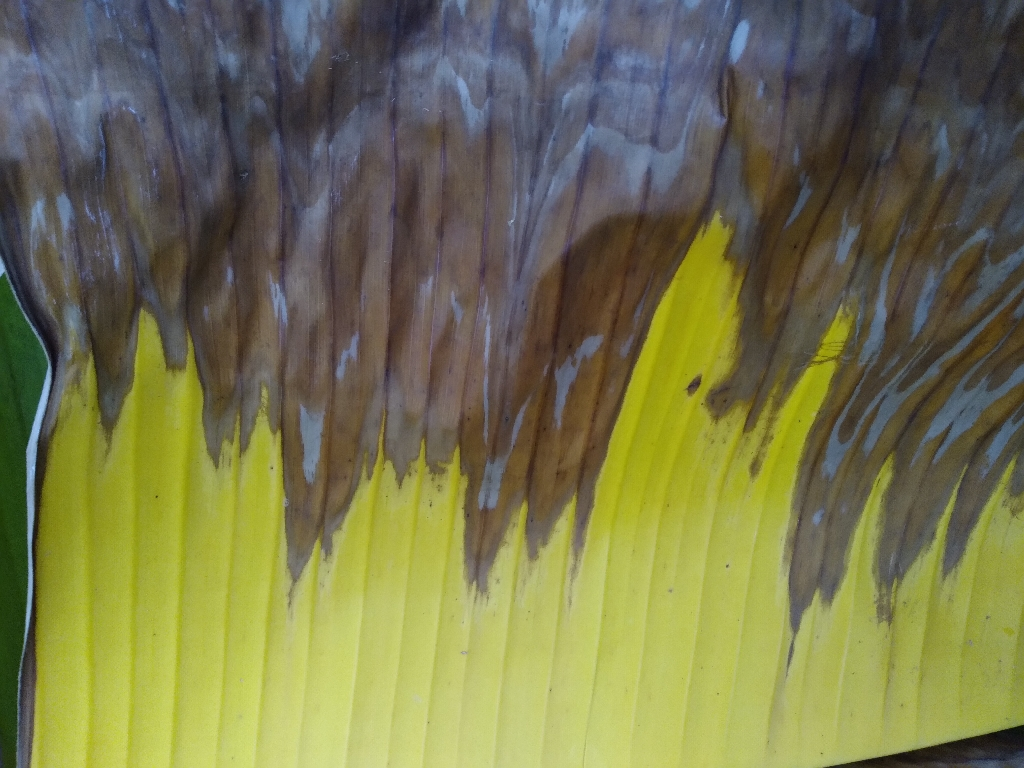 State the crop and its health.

banana, fusarium wilt race 1
